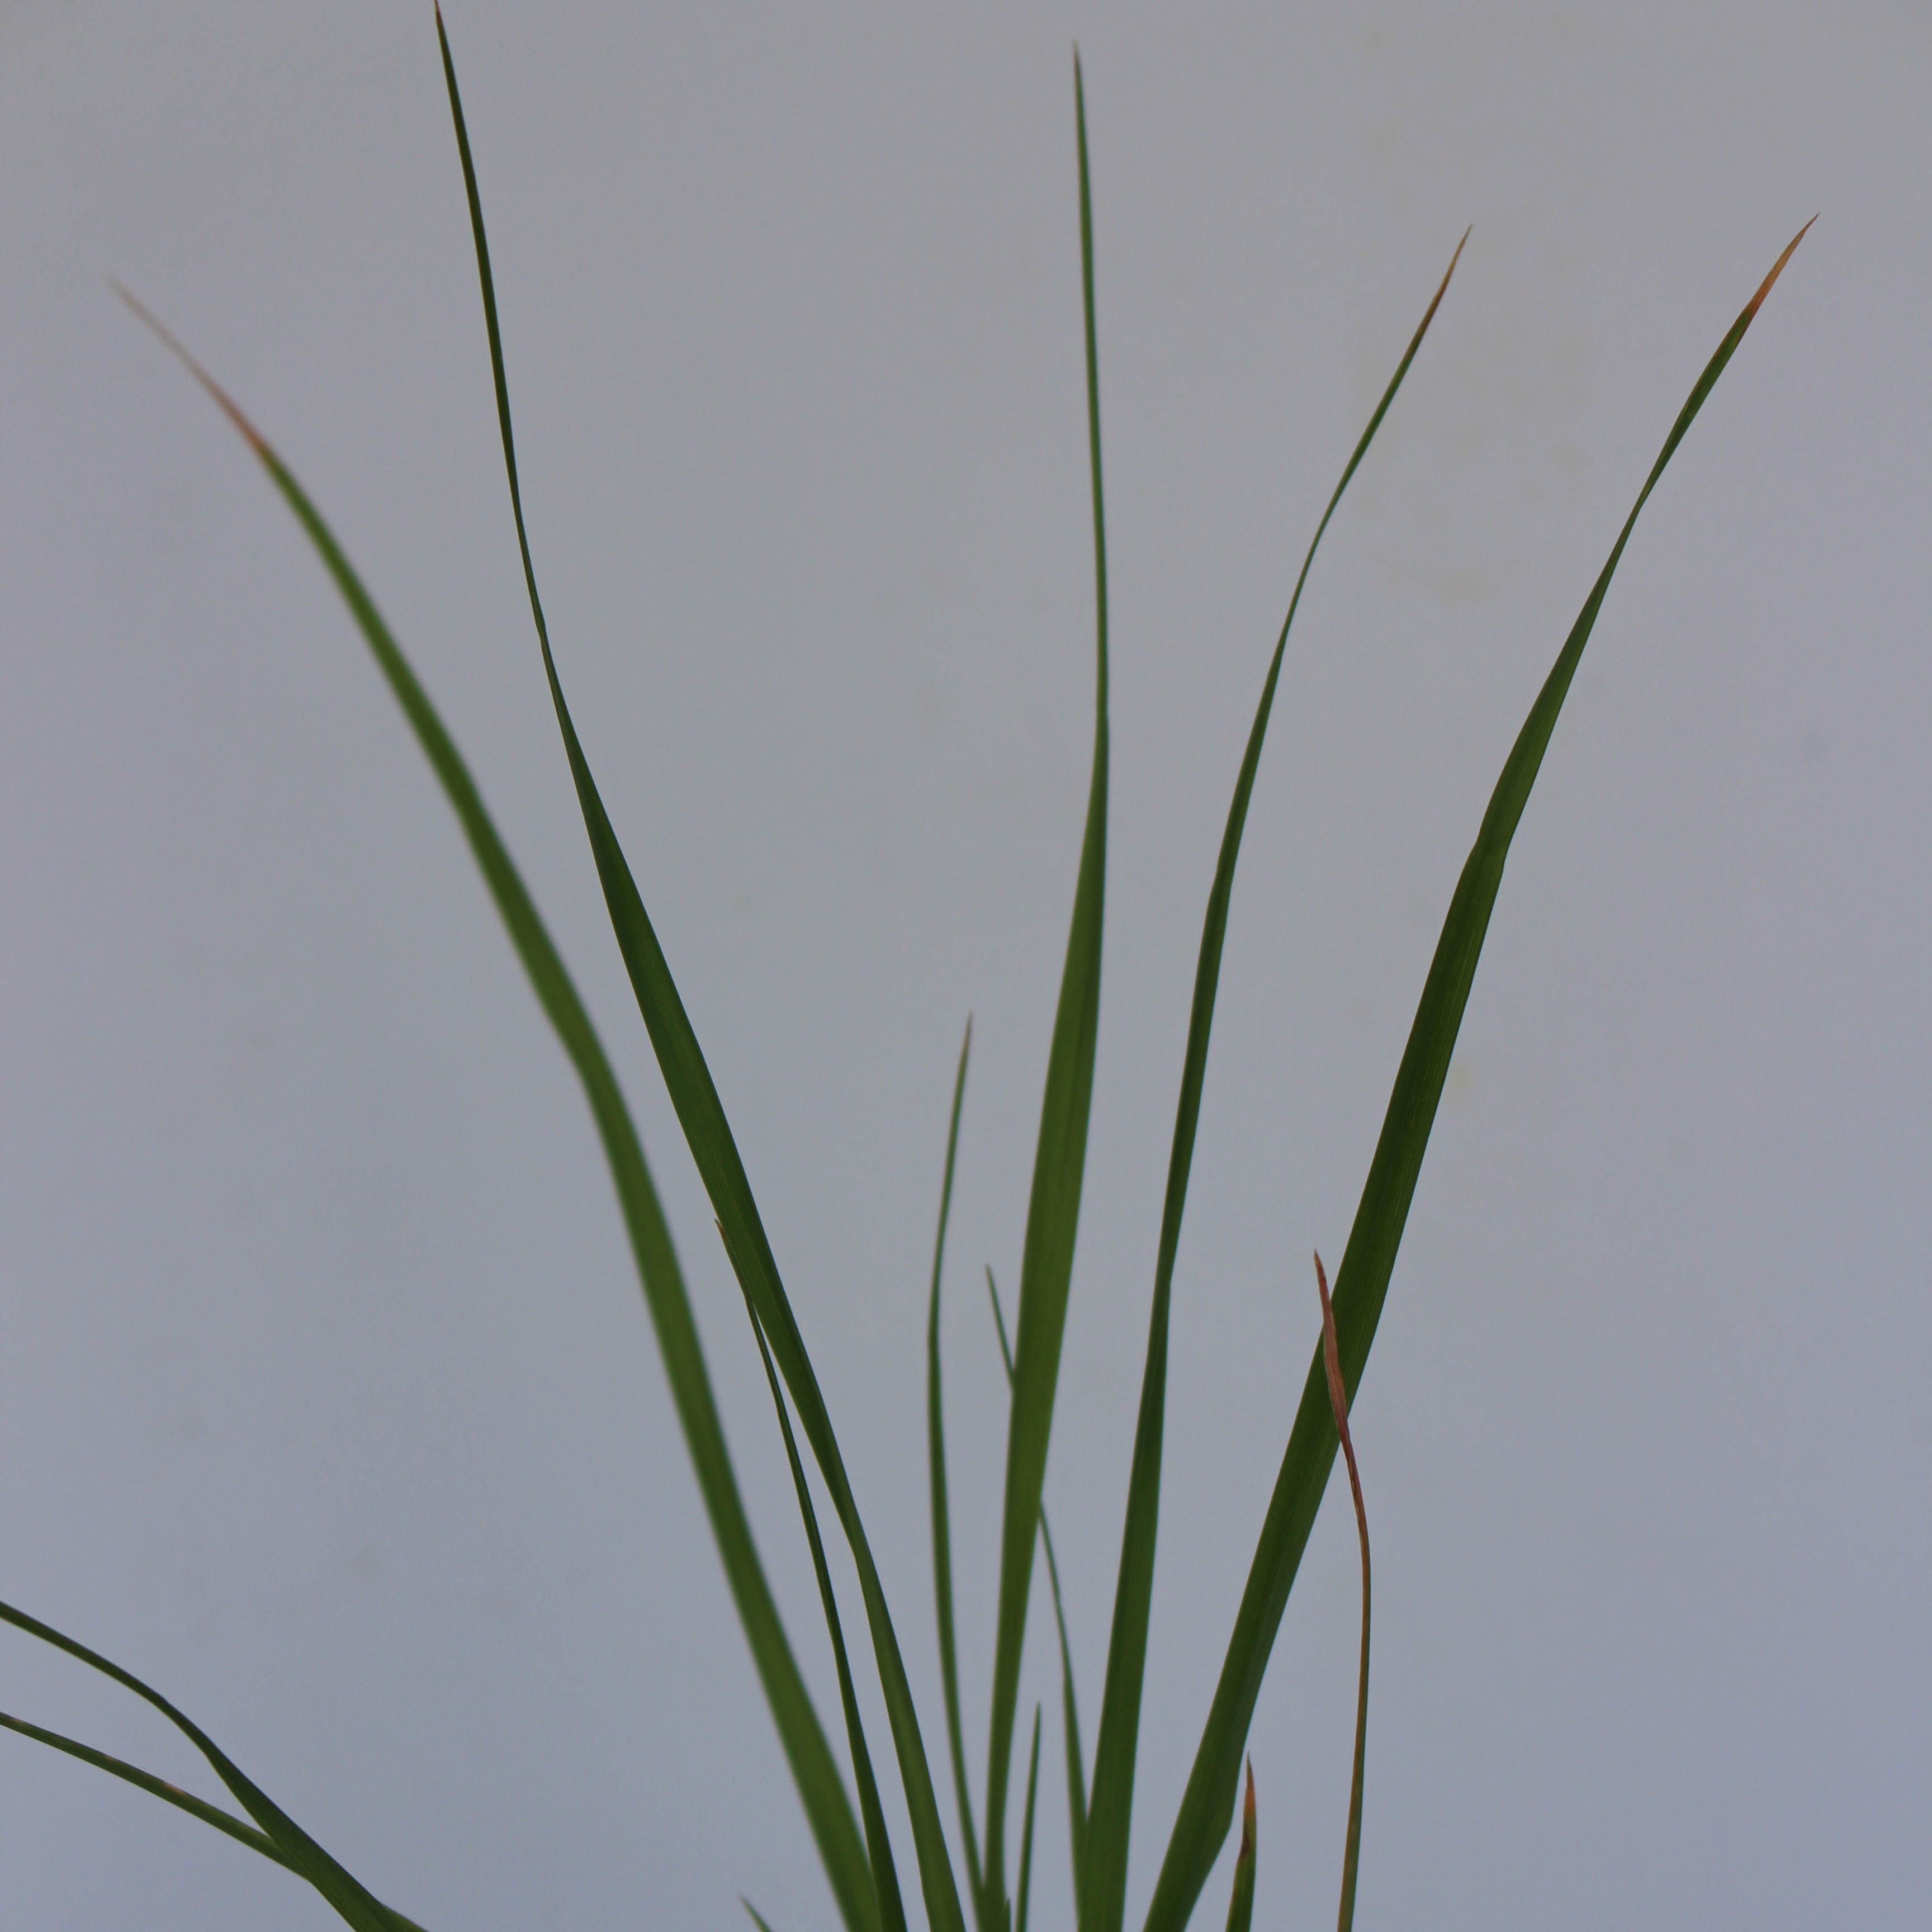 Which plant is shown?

Lolium multiflorum
